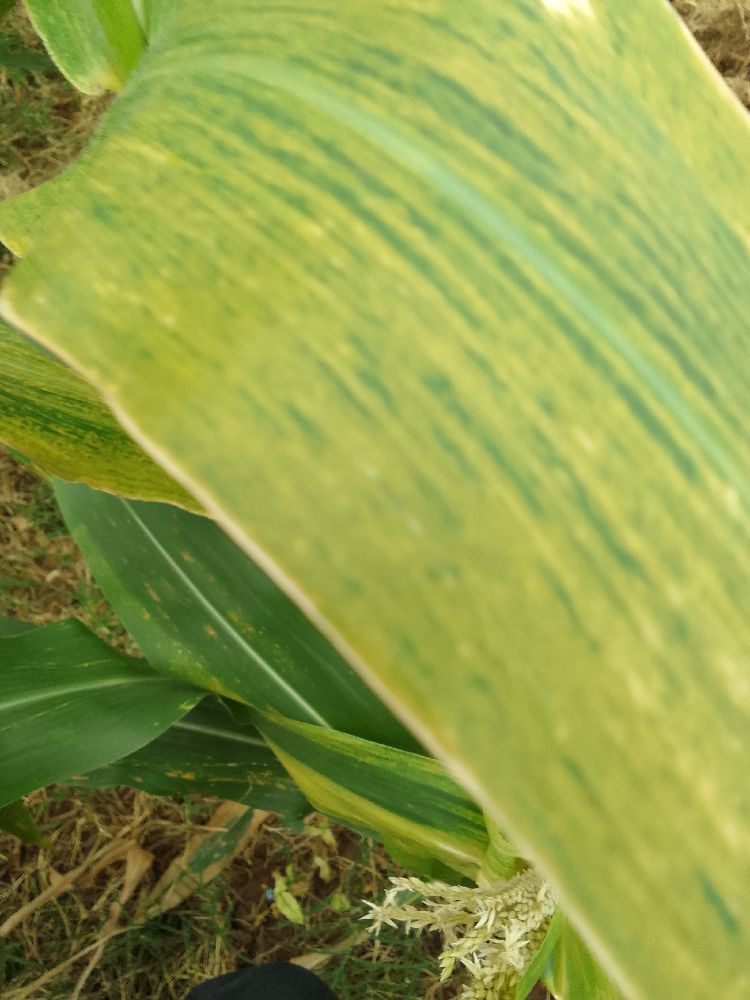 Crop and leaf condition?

maize, maize lethal necrosis
